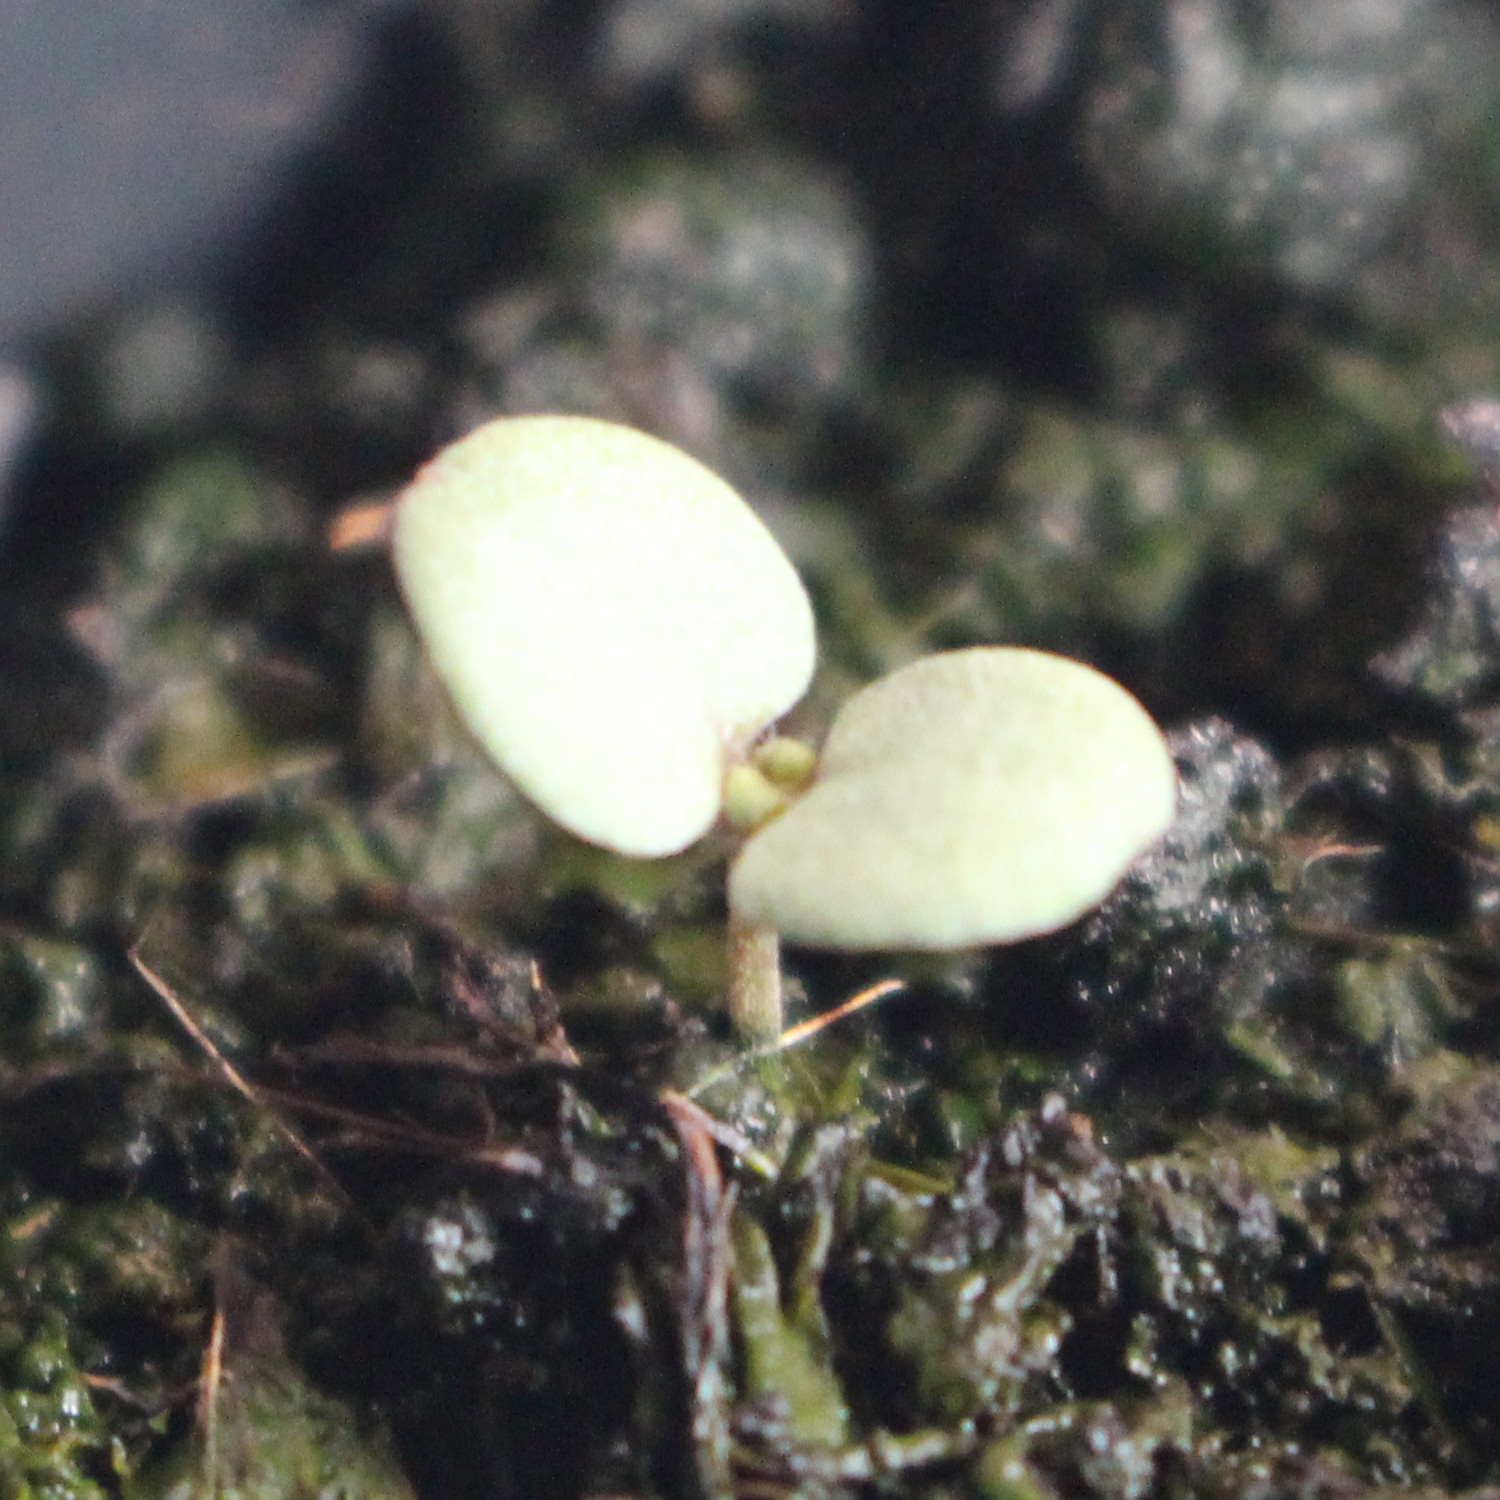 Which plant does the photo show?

Veronica persica
